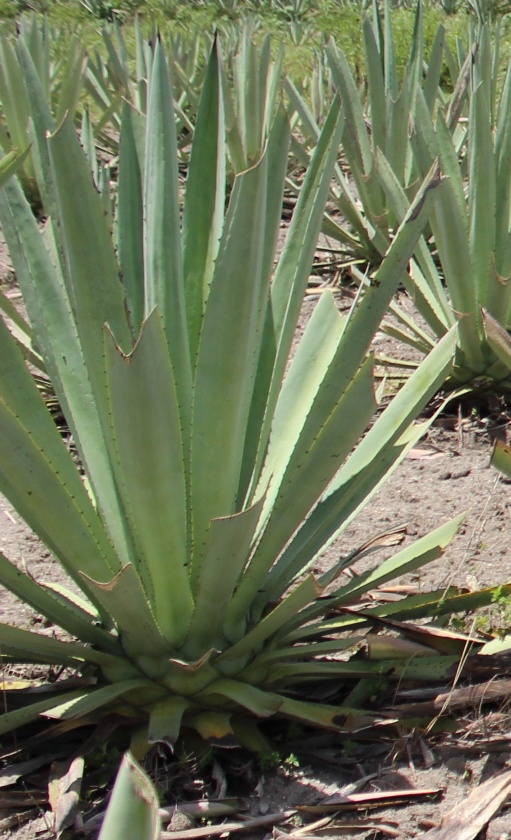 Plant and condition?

agave, yellow
